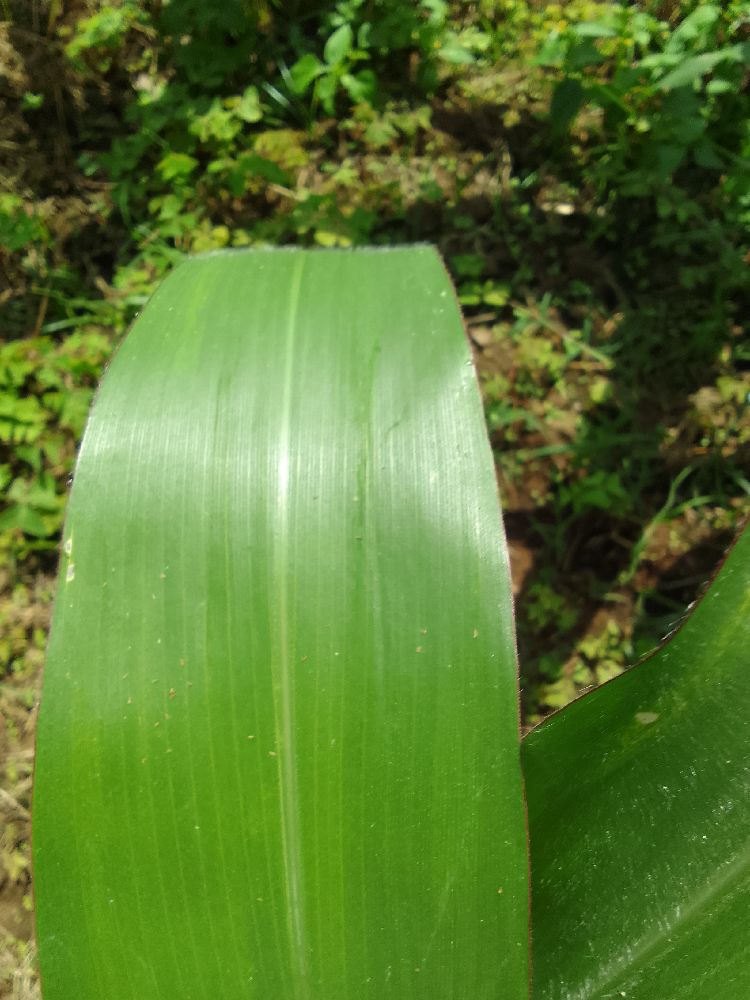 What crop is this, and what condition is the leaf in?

maize, healthy
